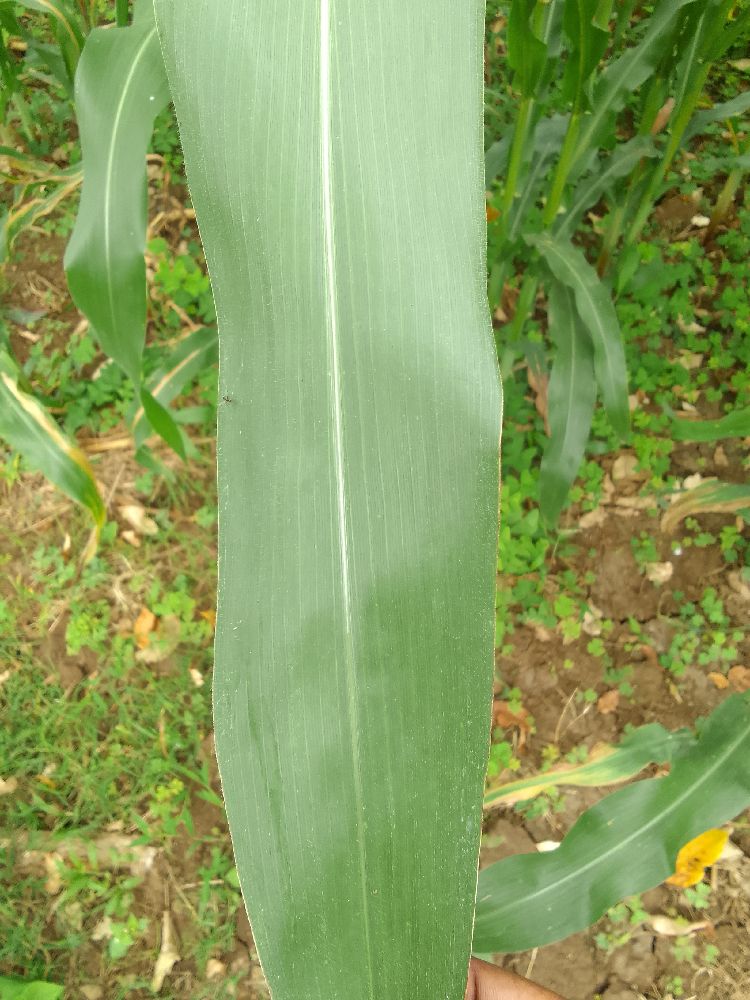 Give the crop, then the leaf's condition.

maize, healthy
